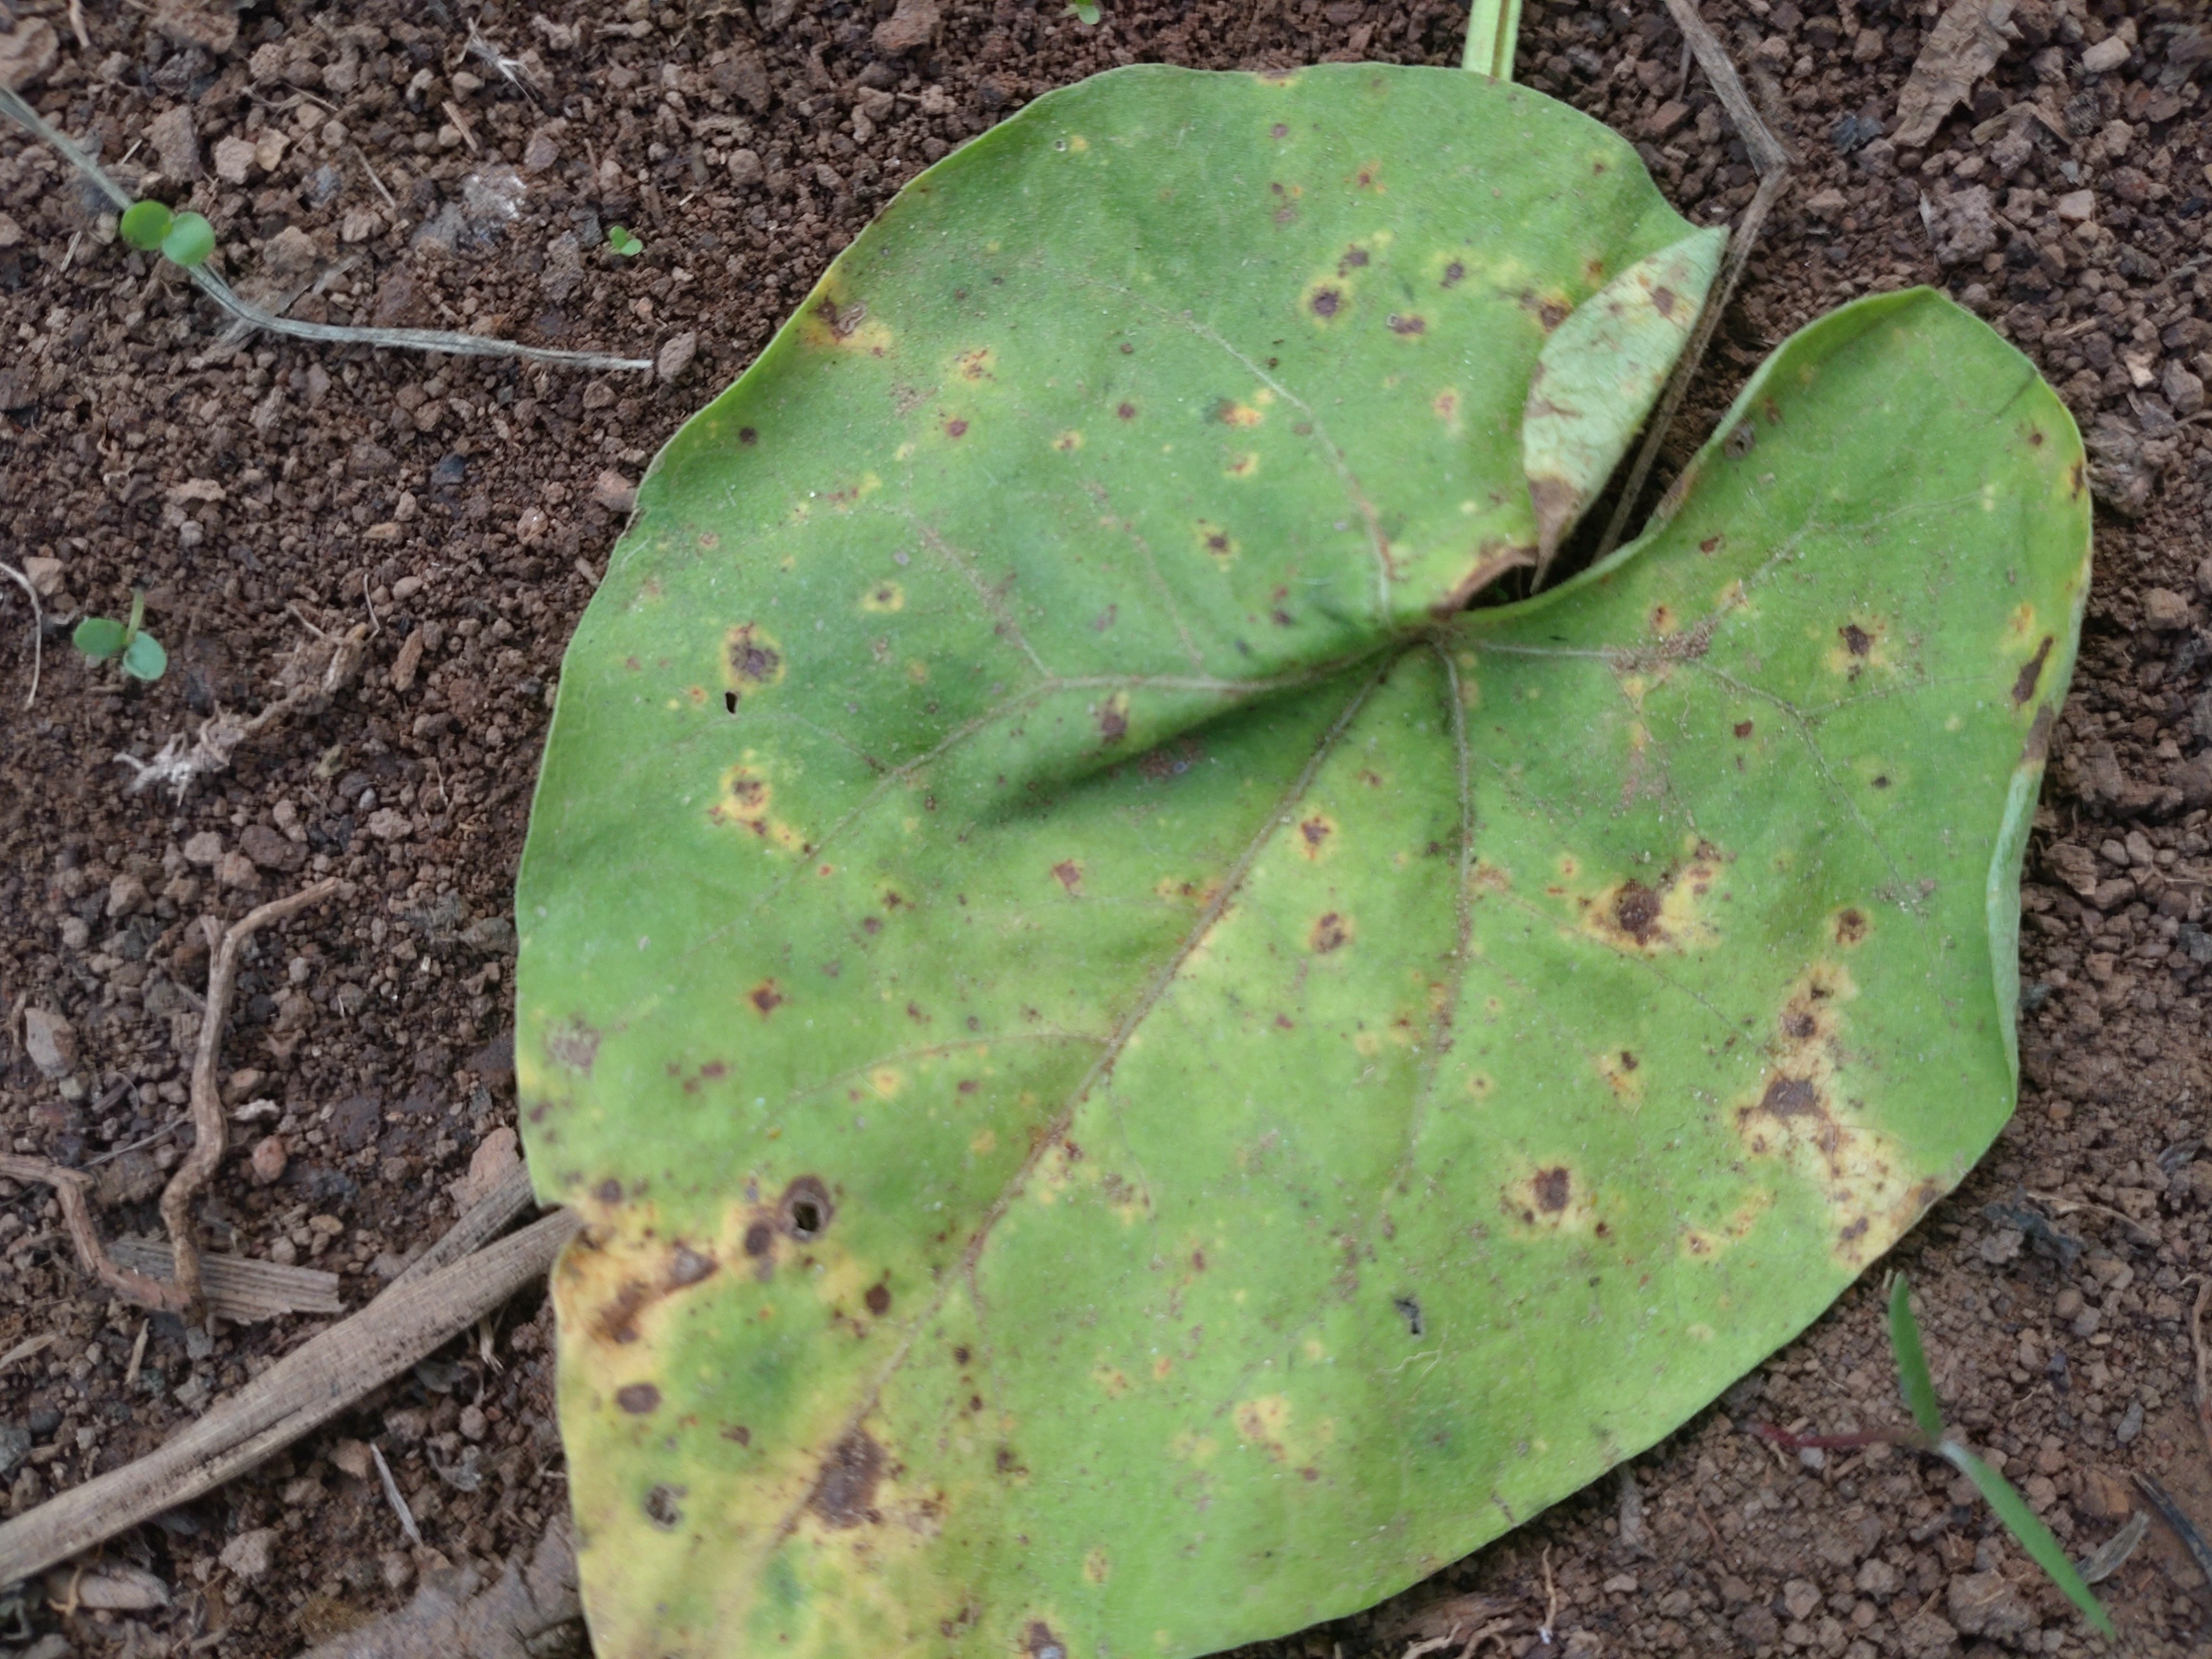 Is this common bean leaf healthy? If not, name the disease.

rust
